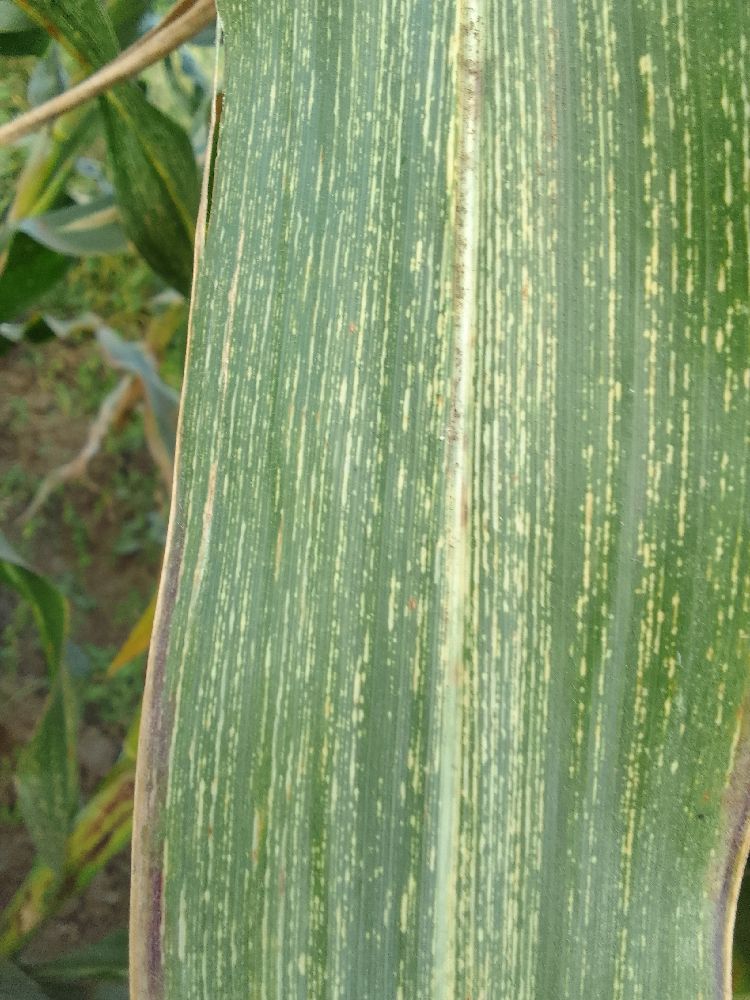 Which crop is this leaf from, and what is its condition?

maize, maize streak virus
